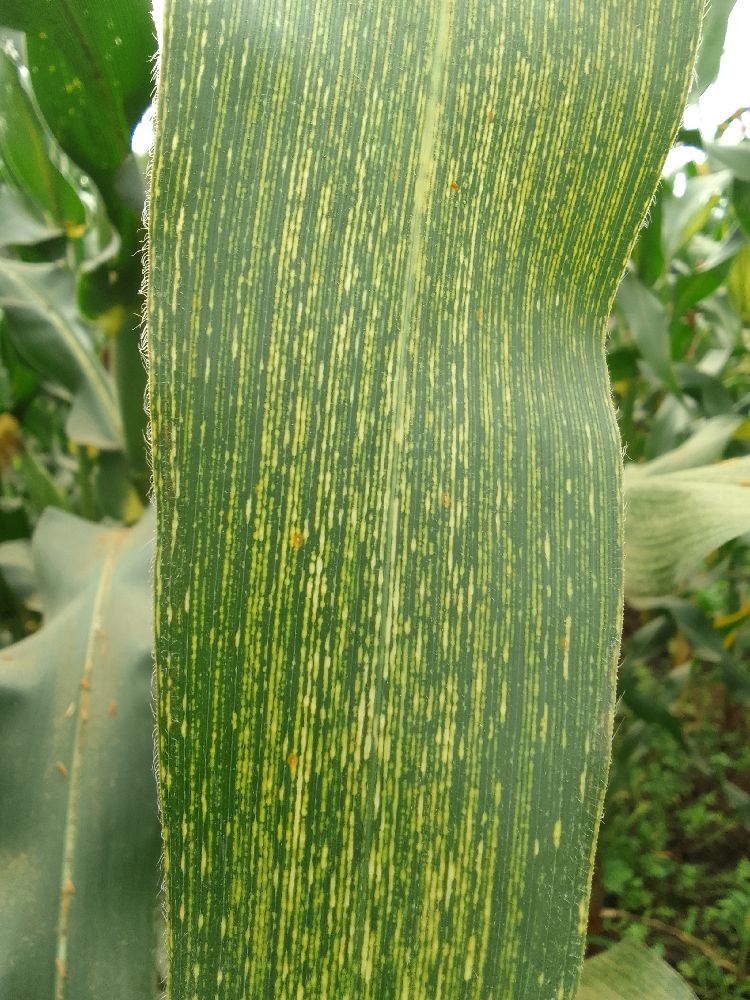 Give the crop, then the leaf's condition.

maize, maize streak virus
